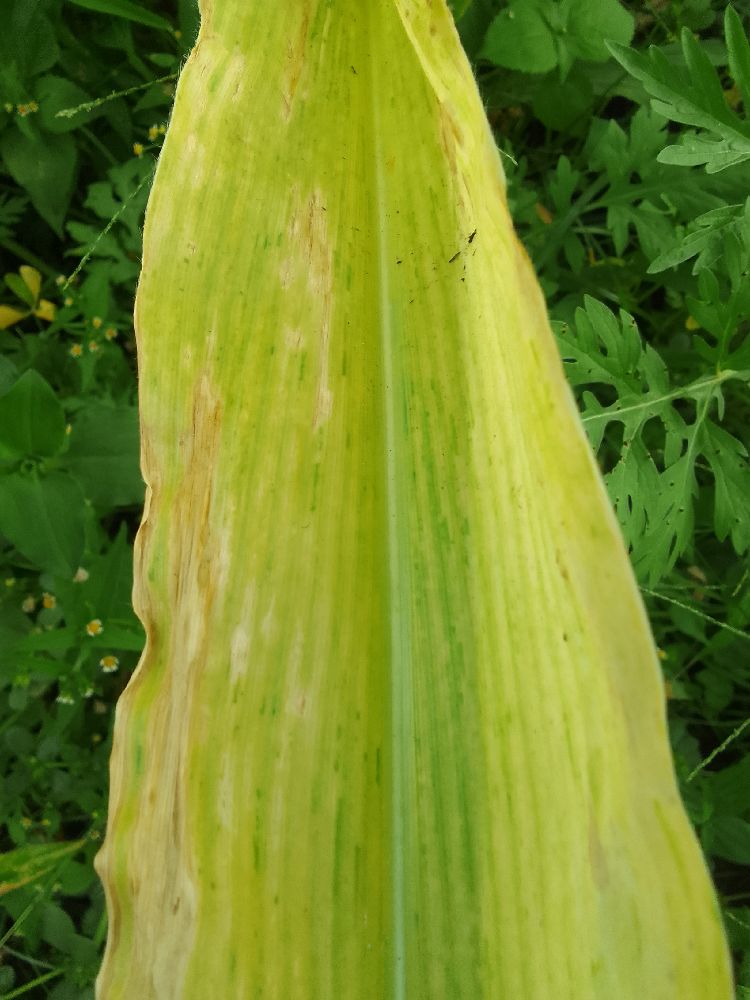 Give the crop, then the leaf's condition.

maize, maize lethal necrosis
